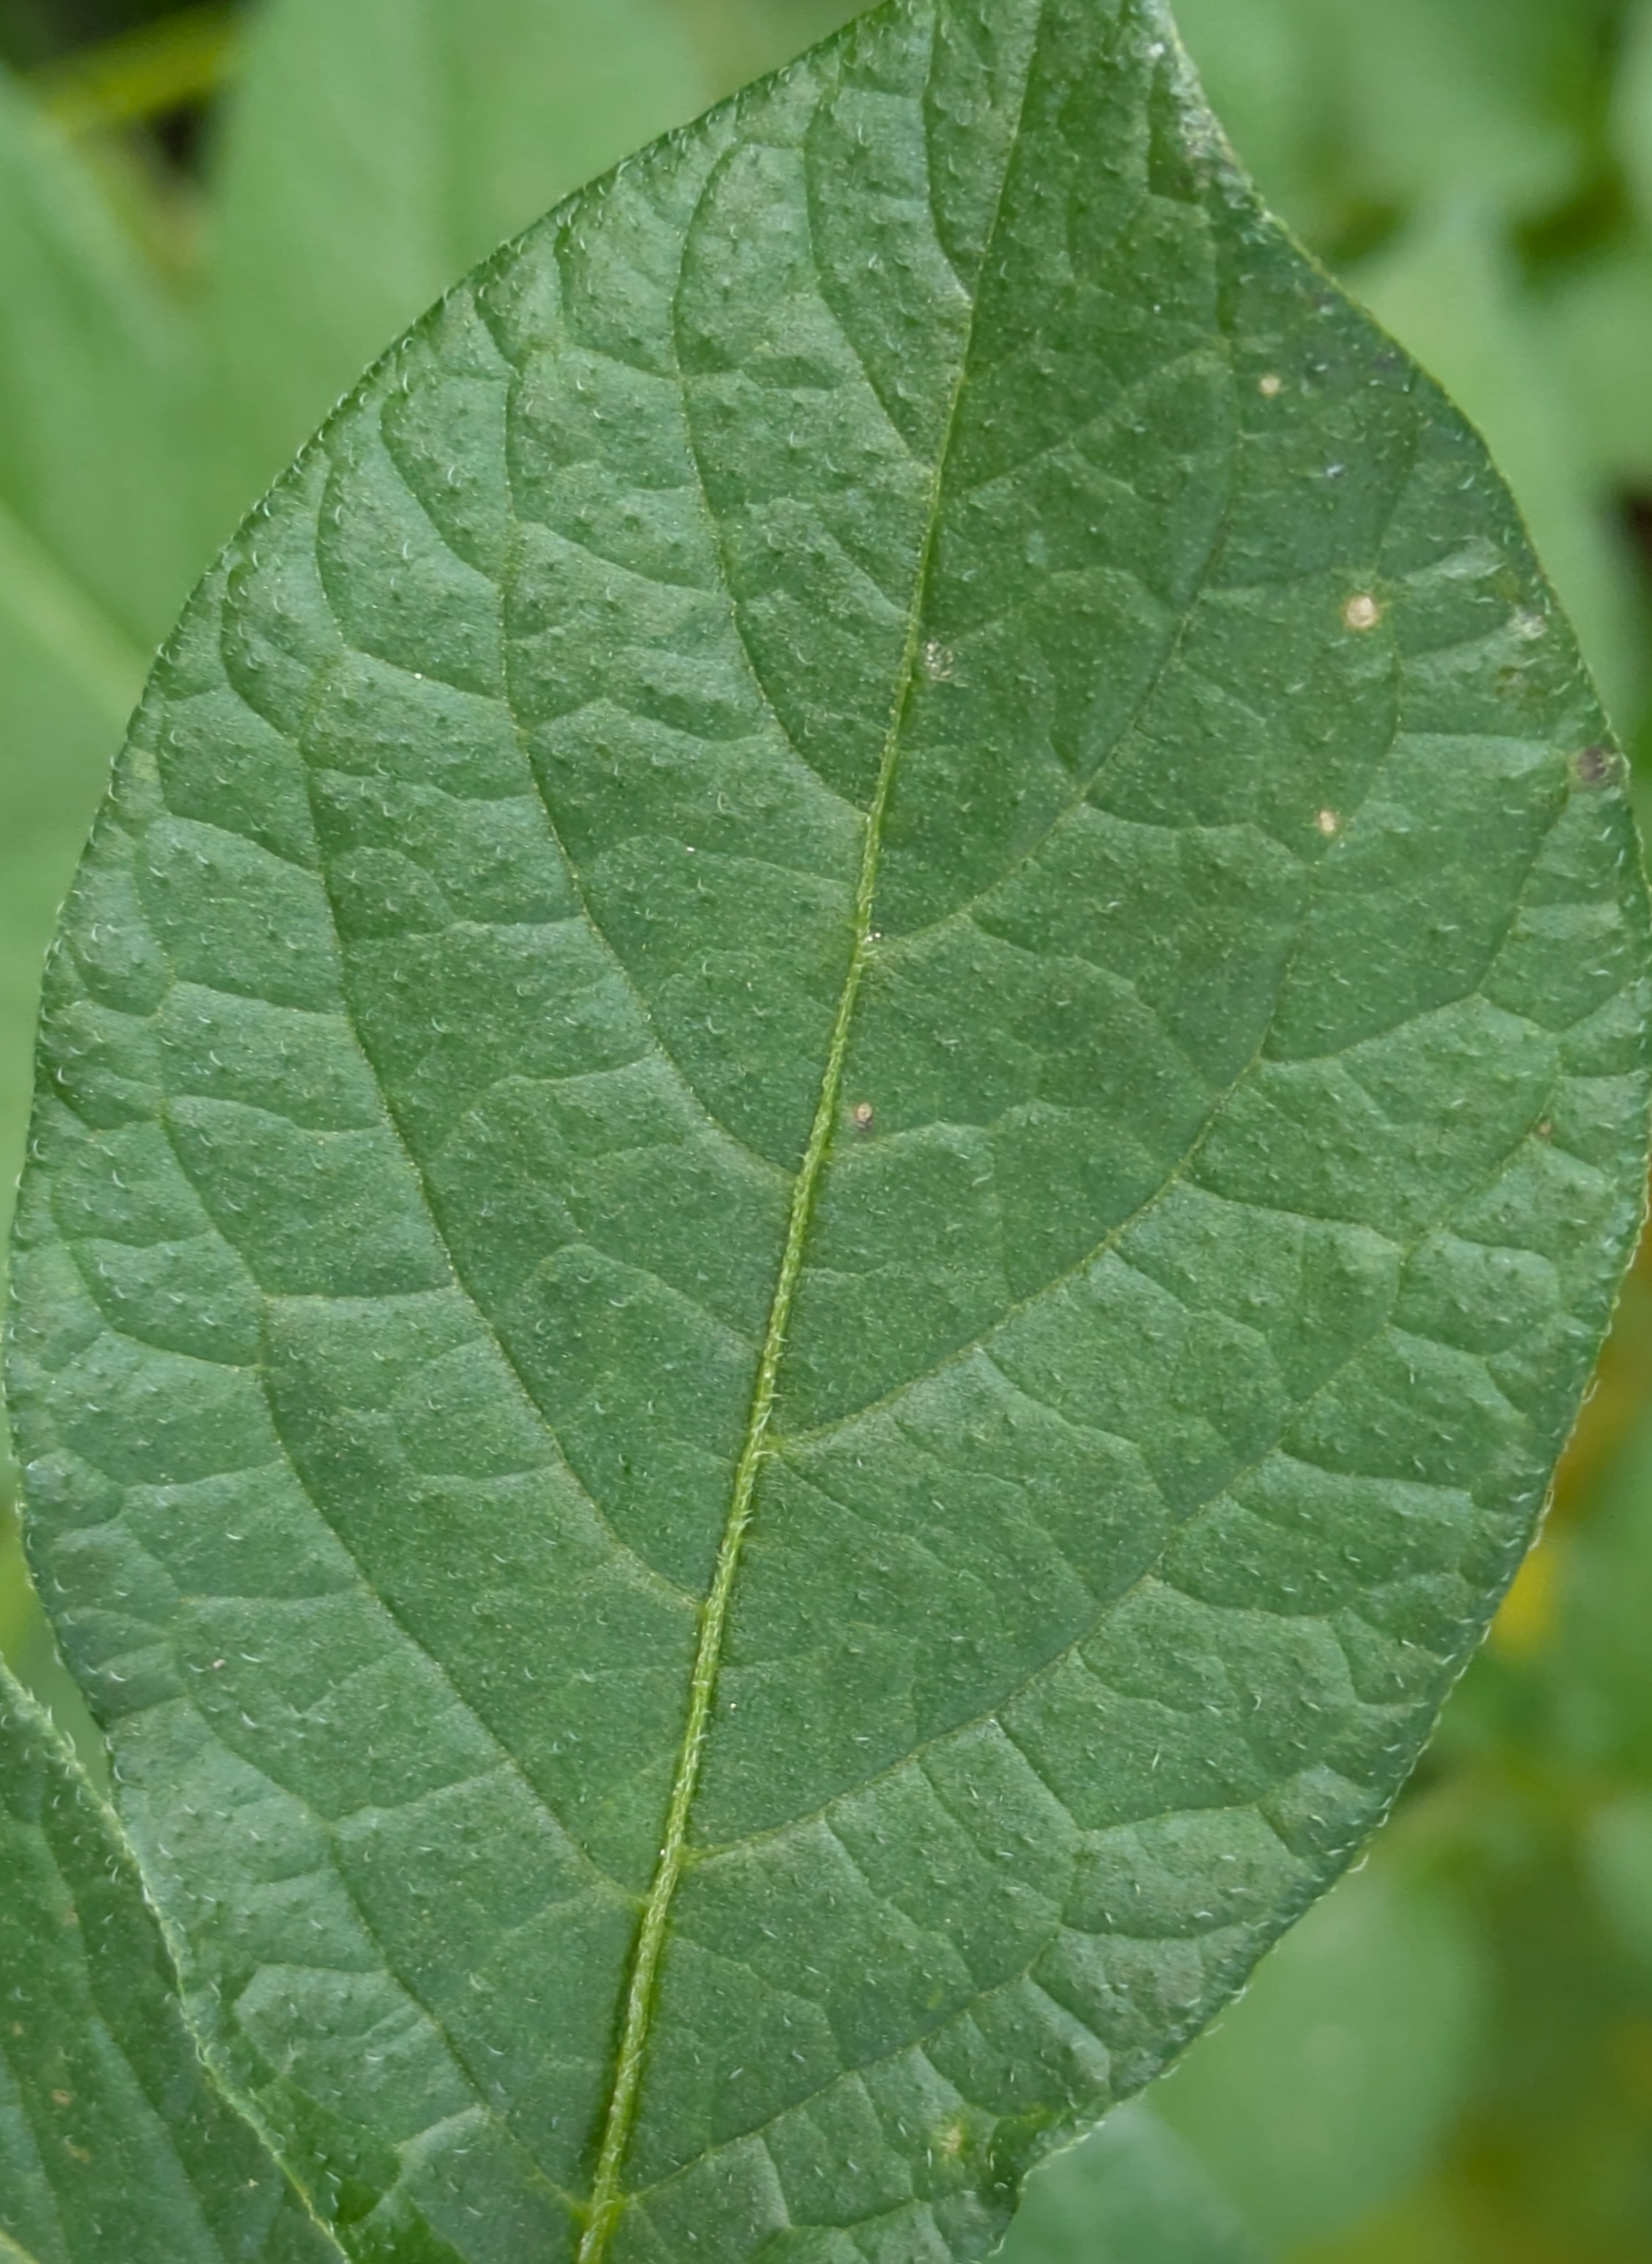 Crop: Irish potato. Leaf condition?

healthy
